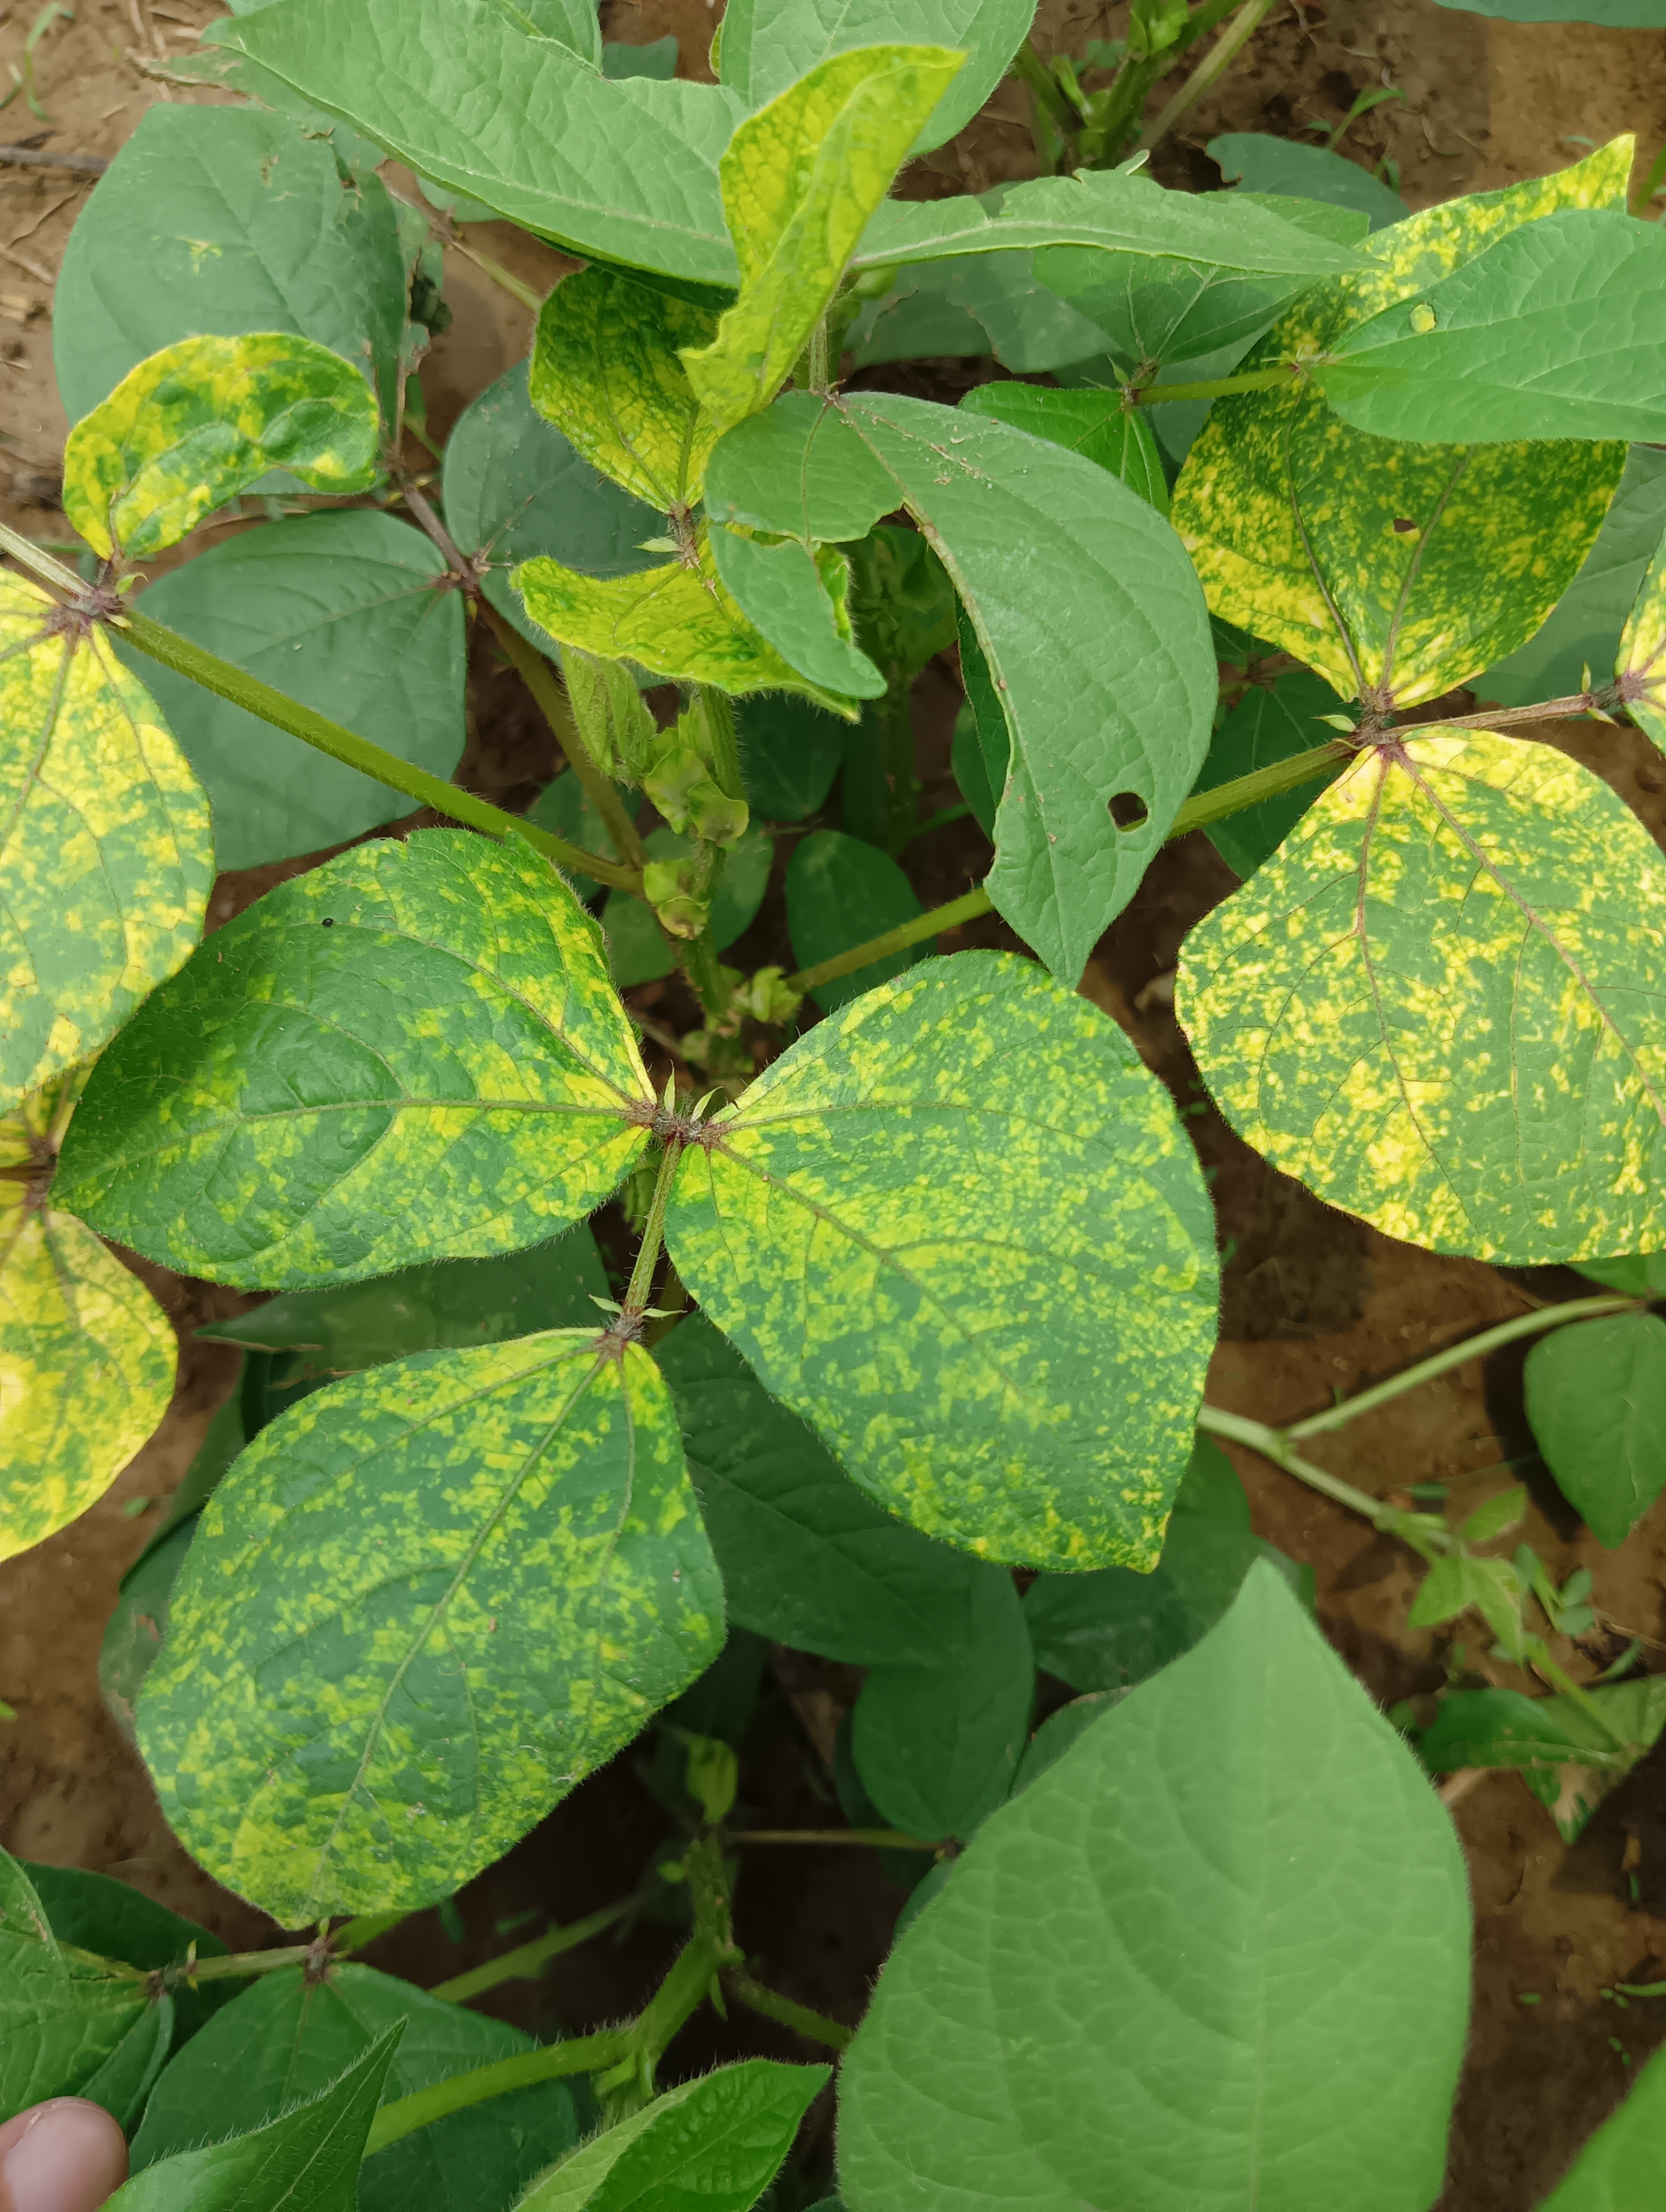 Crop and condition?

mungbean, yellow mosaic
